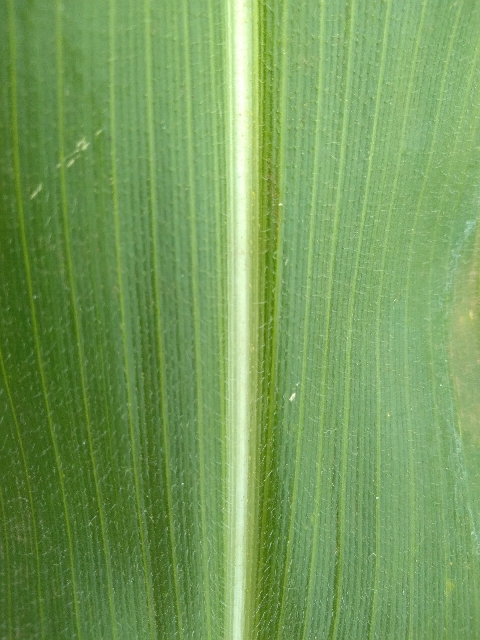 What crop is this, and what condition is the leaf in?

maize, healthy
